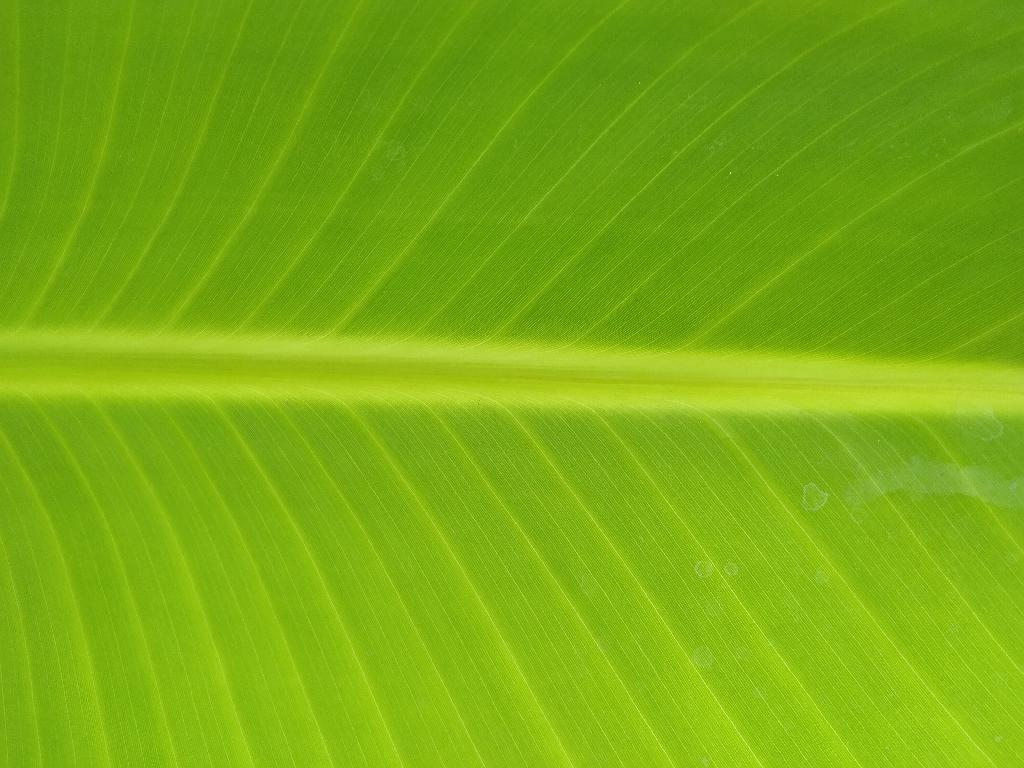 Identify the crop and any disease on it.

banana, healthy
